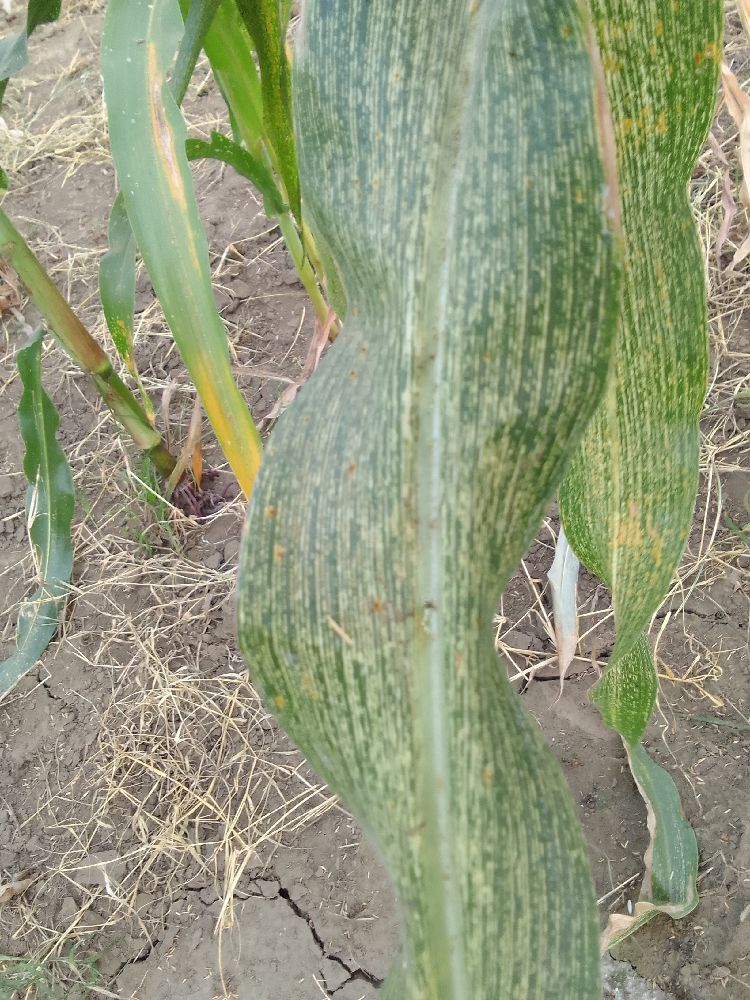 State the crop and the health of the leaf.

maize, maize streak virus
